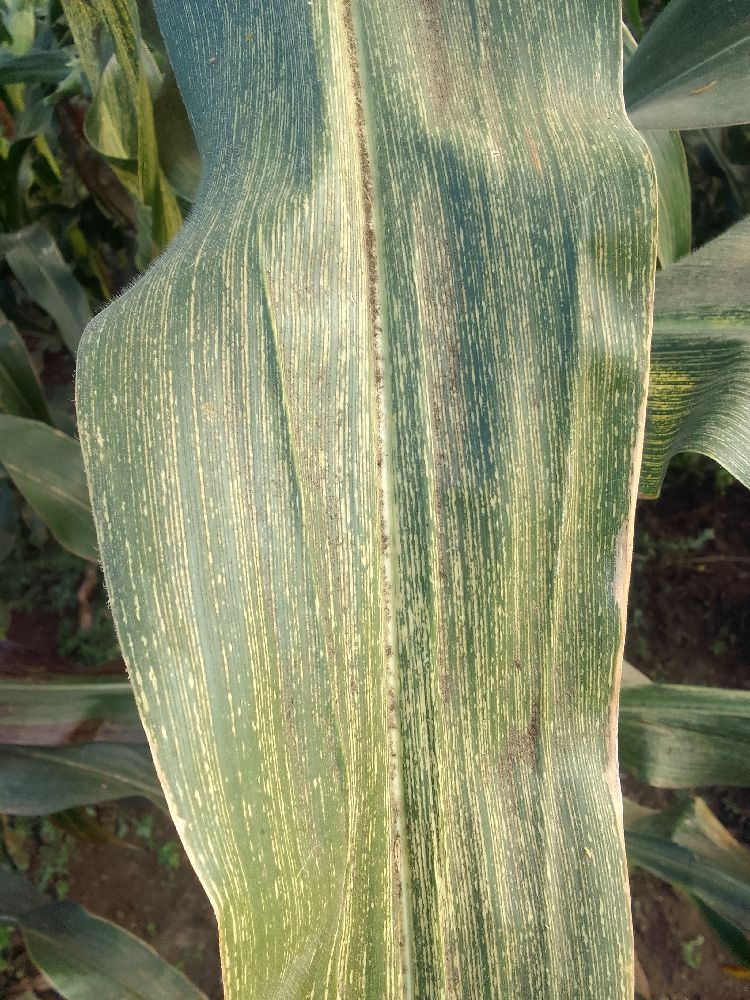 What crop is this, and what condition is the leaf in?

maize, maize streak virus
